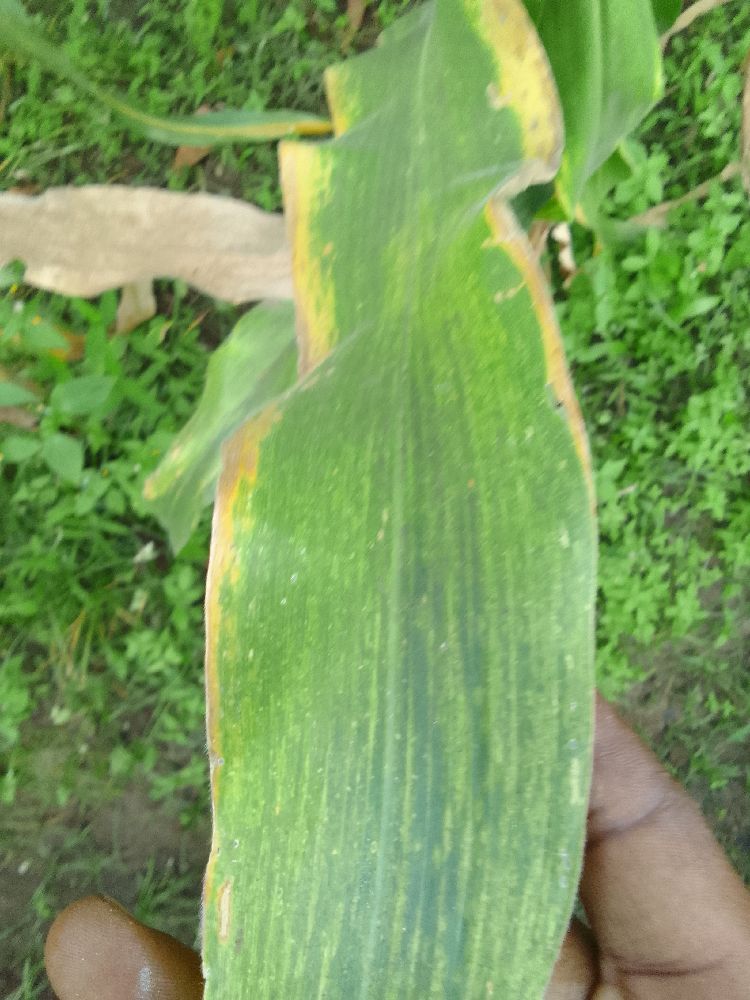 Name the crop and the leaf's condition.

maize, maize lethal necrosis
